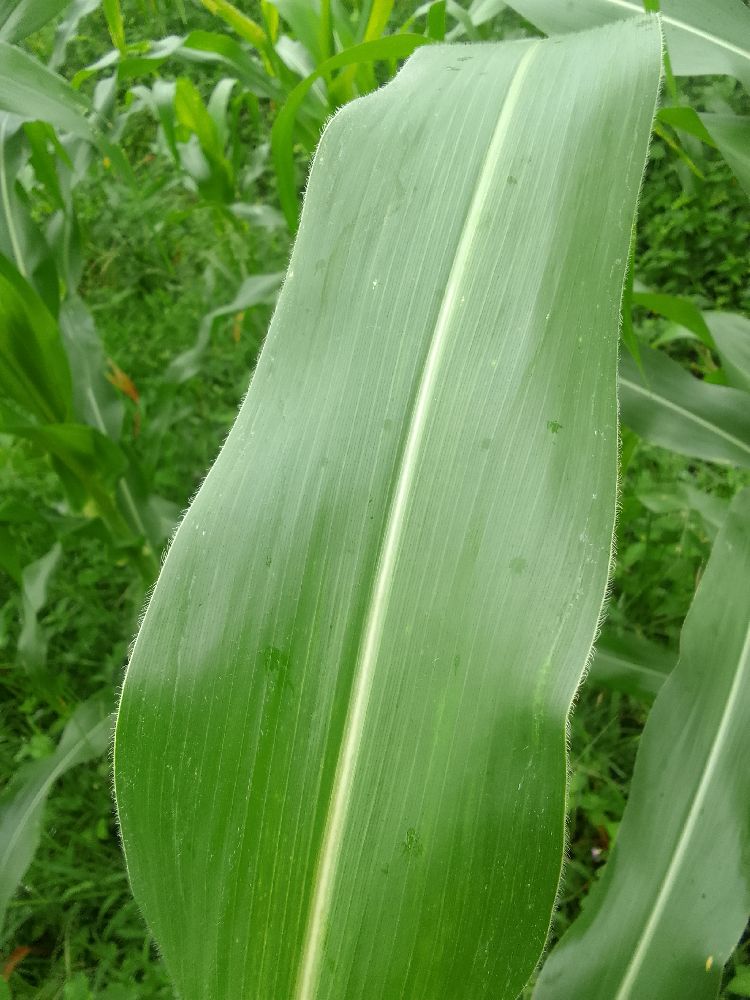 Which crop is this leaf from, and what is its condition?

maize, healthy
